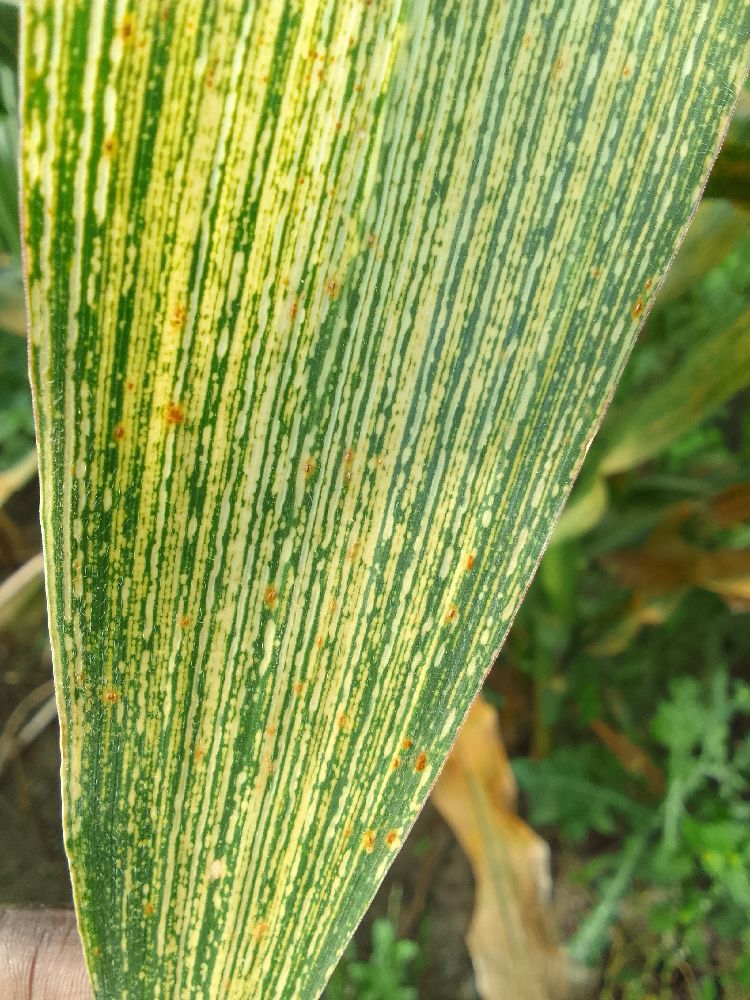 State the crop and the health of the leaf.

maize, maize streak virus
